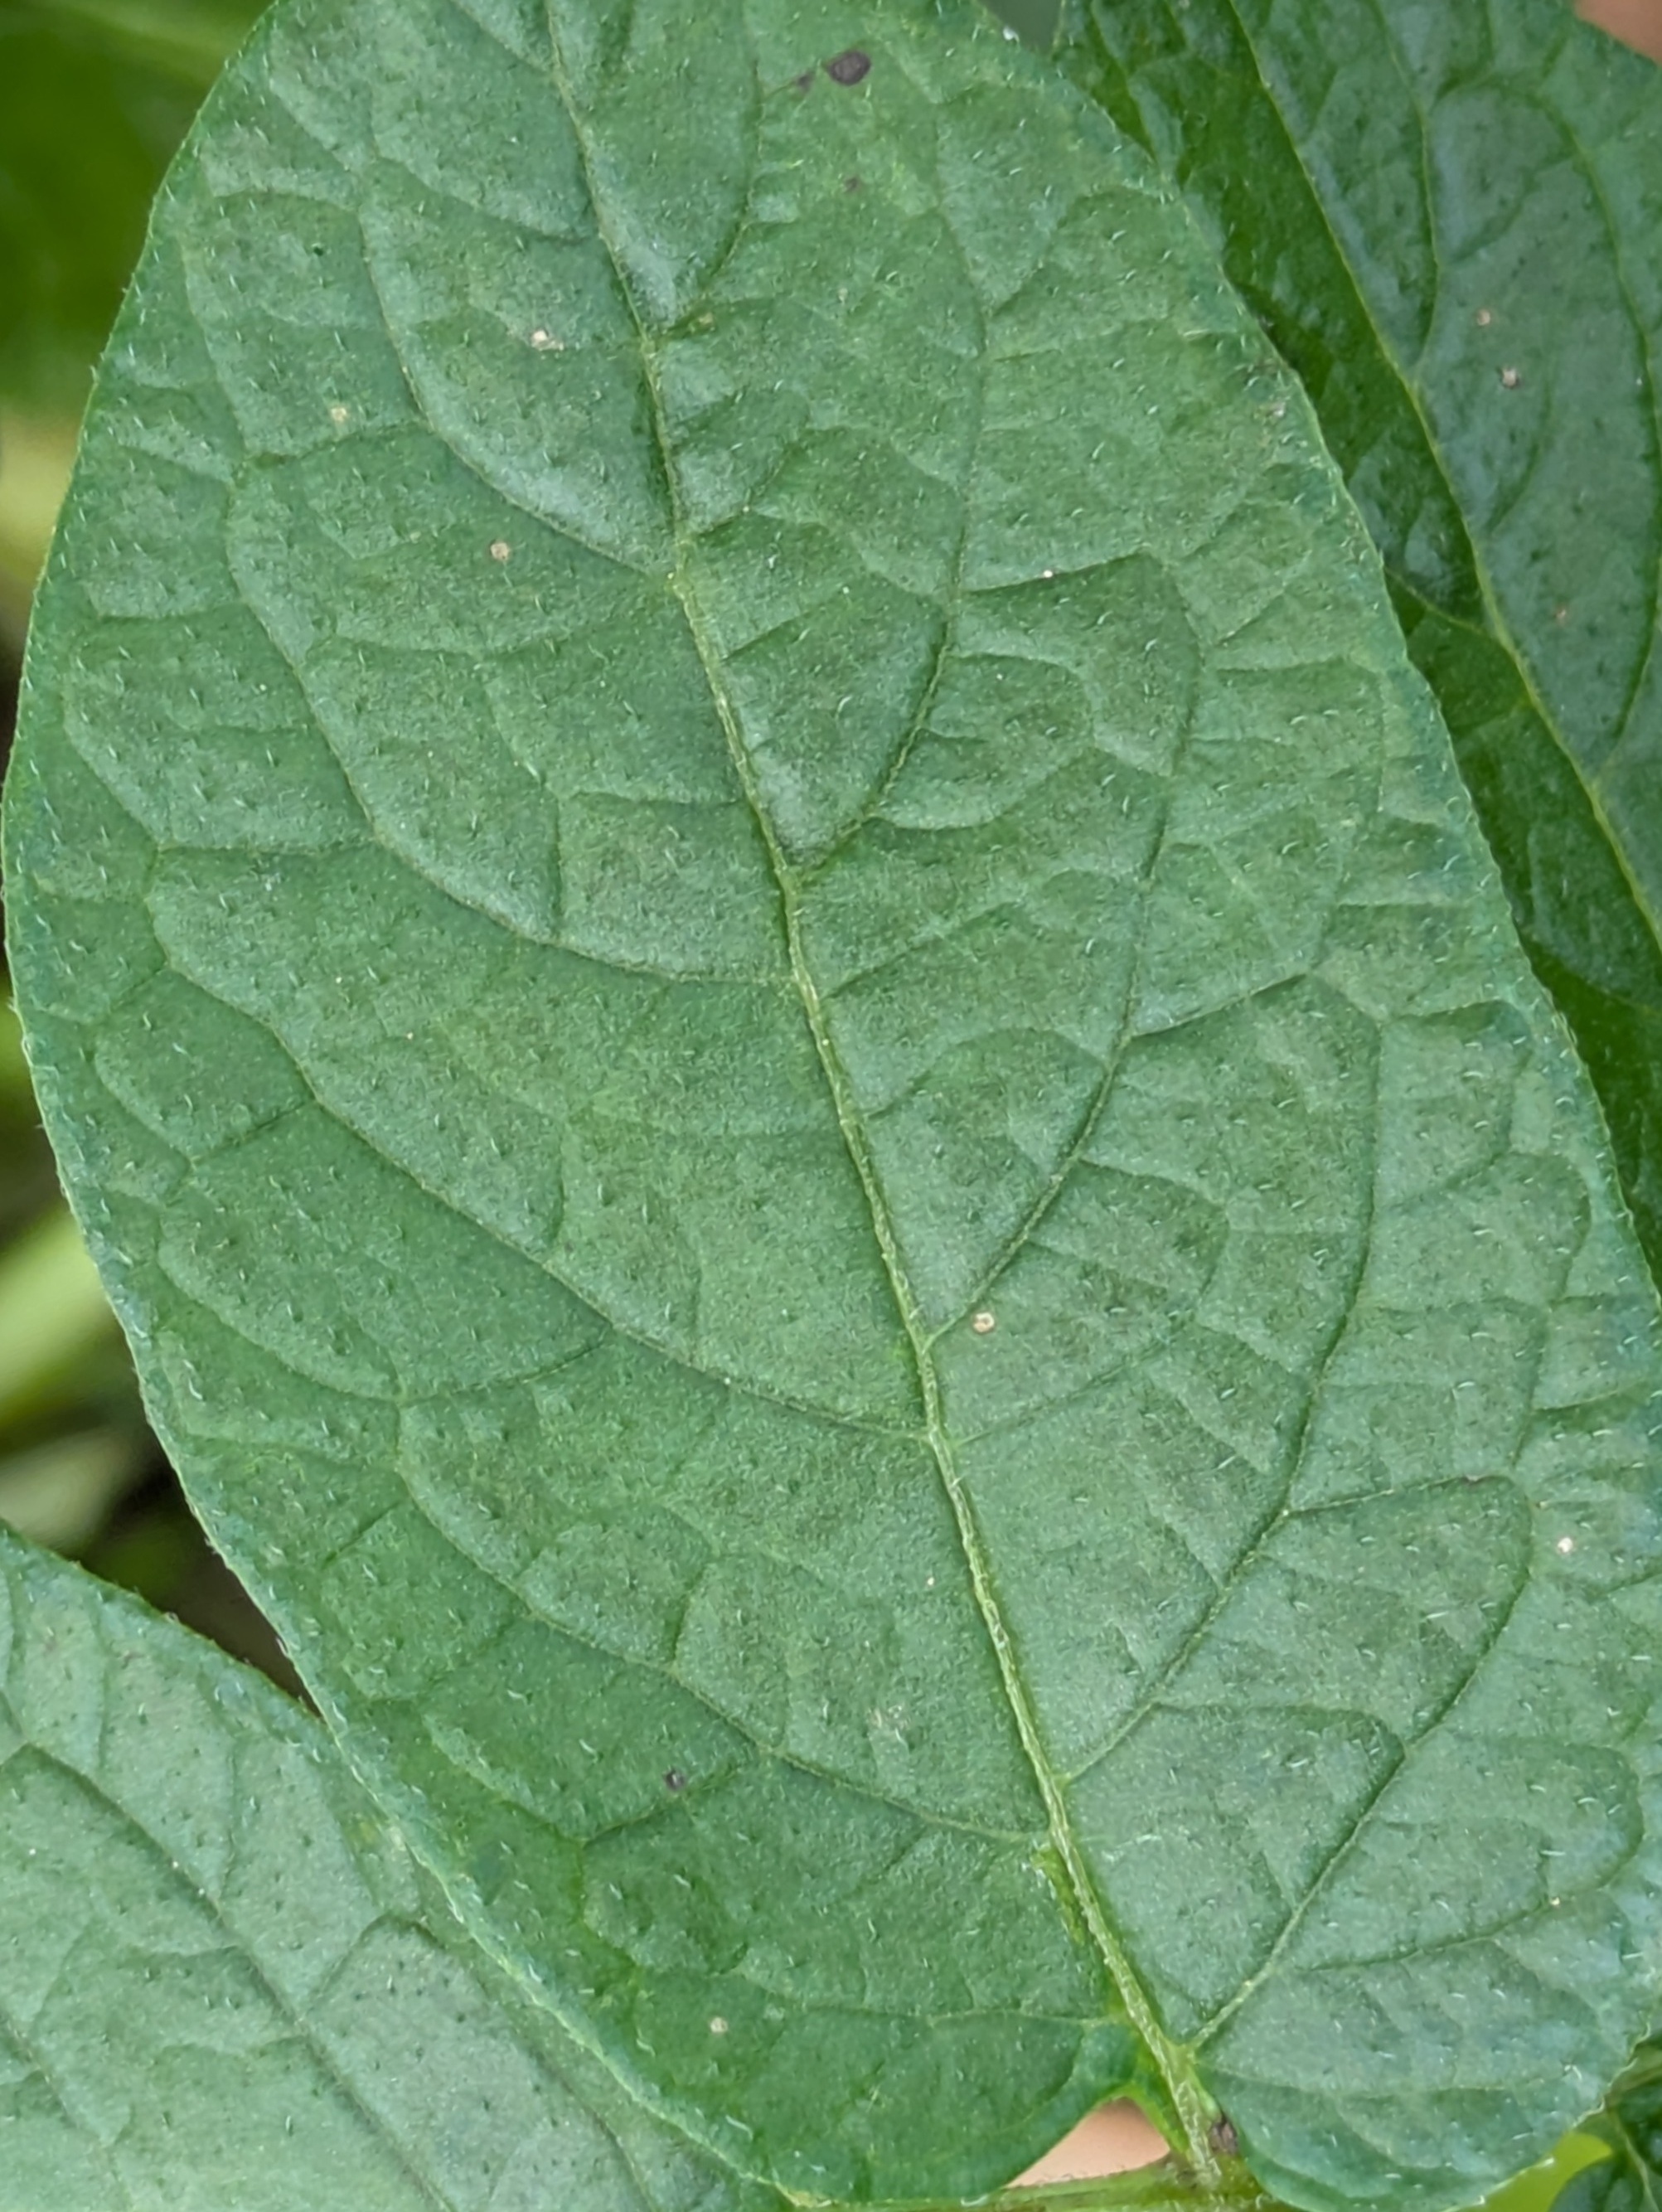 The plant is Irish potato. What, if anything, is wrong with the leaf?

healthy
